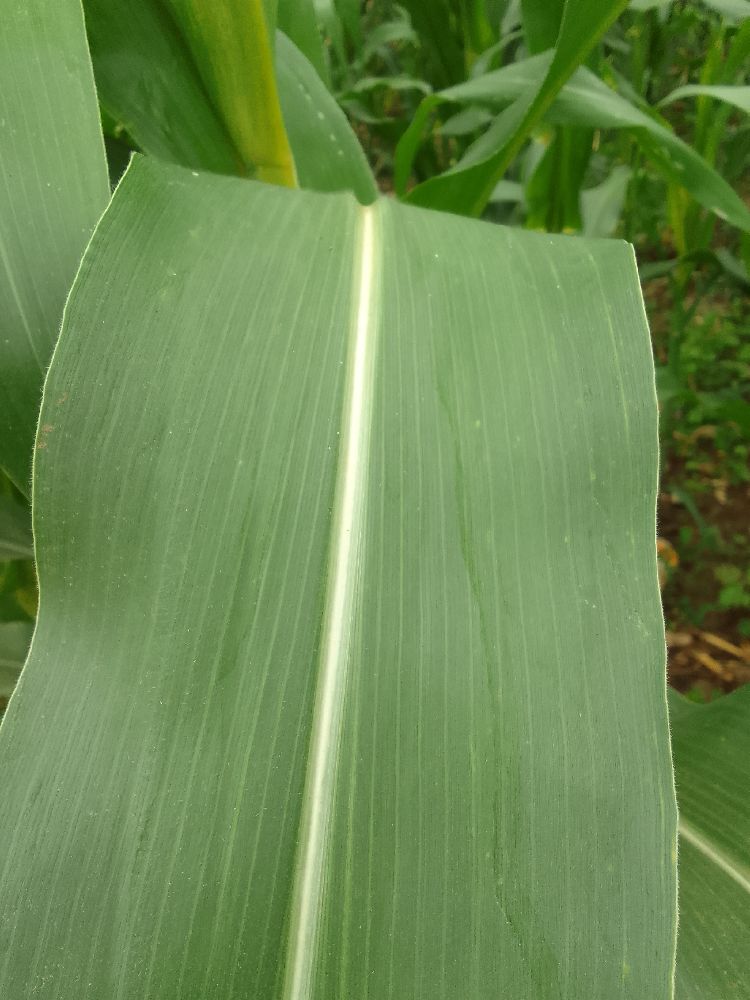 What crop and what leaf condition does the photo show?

maize, healthy
